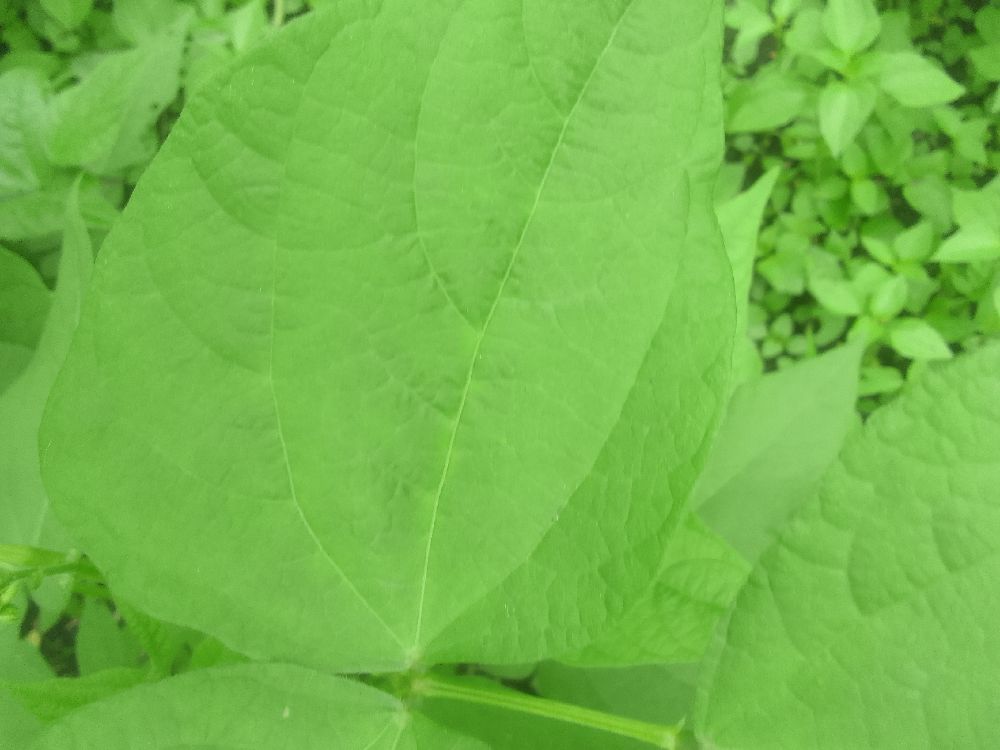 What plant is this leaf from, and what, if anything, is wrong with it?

common bean, healthy
